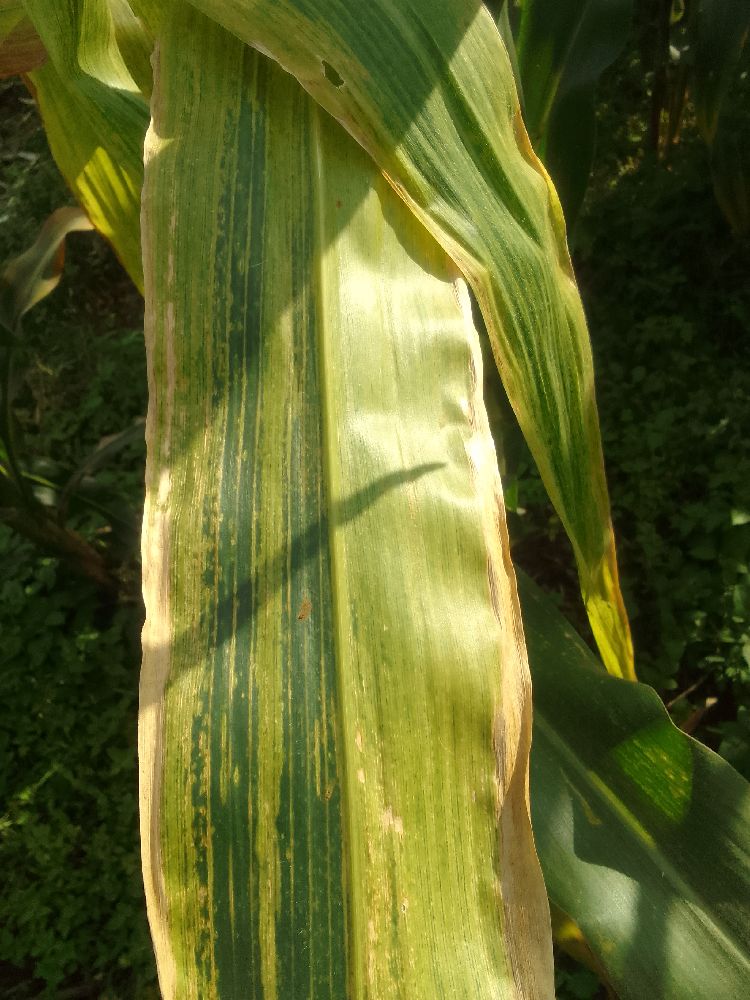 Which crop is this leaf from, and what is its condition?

maize, maize lethal necrosis
